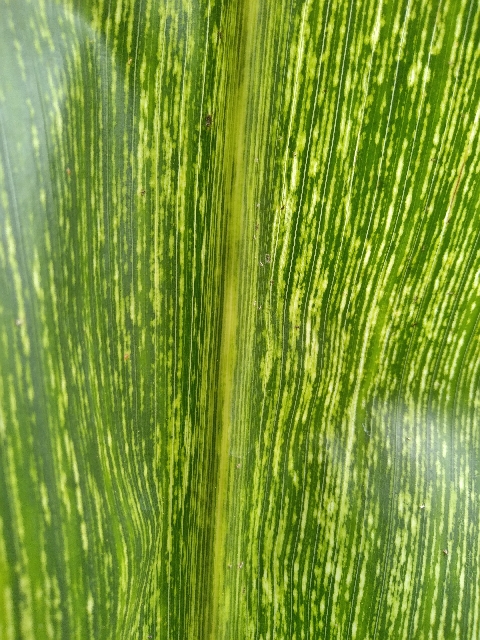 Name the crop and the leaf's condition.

maize, maize streak virus
